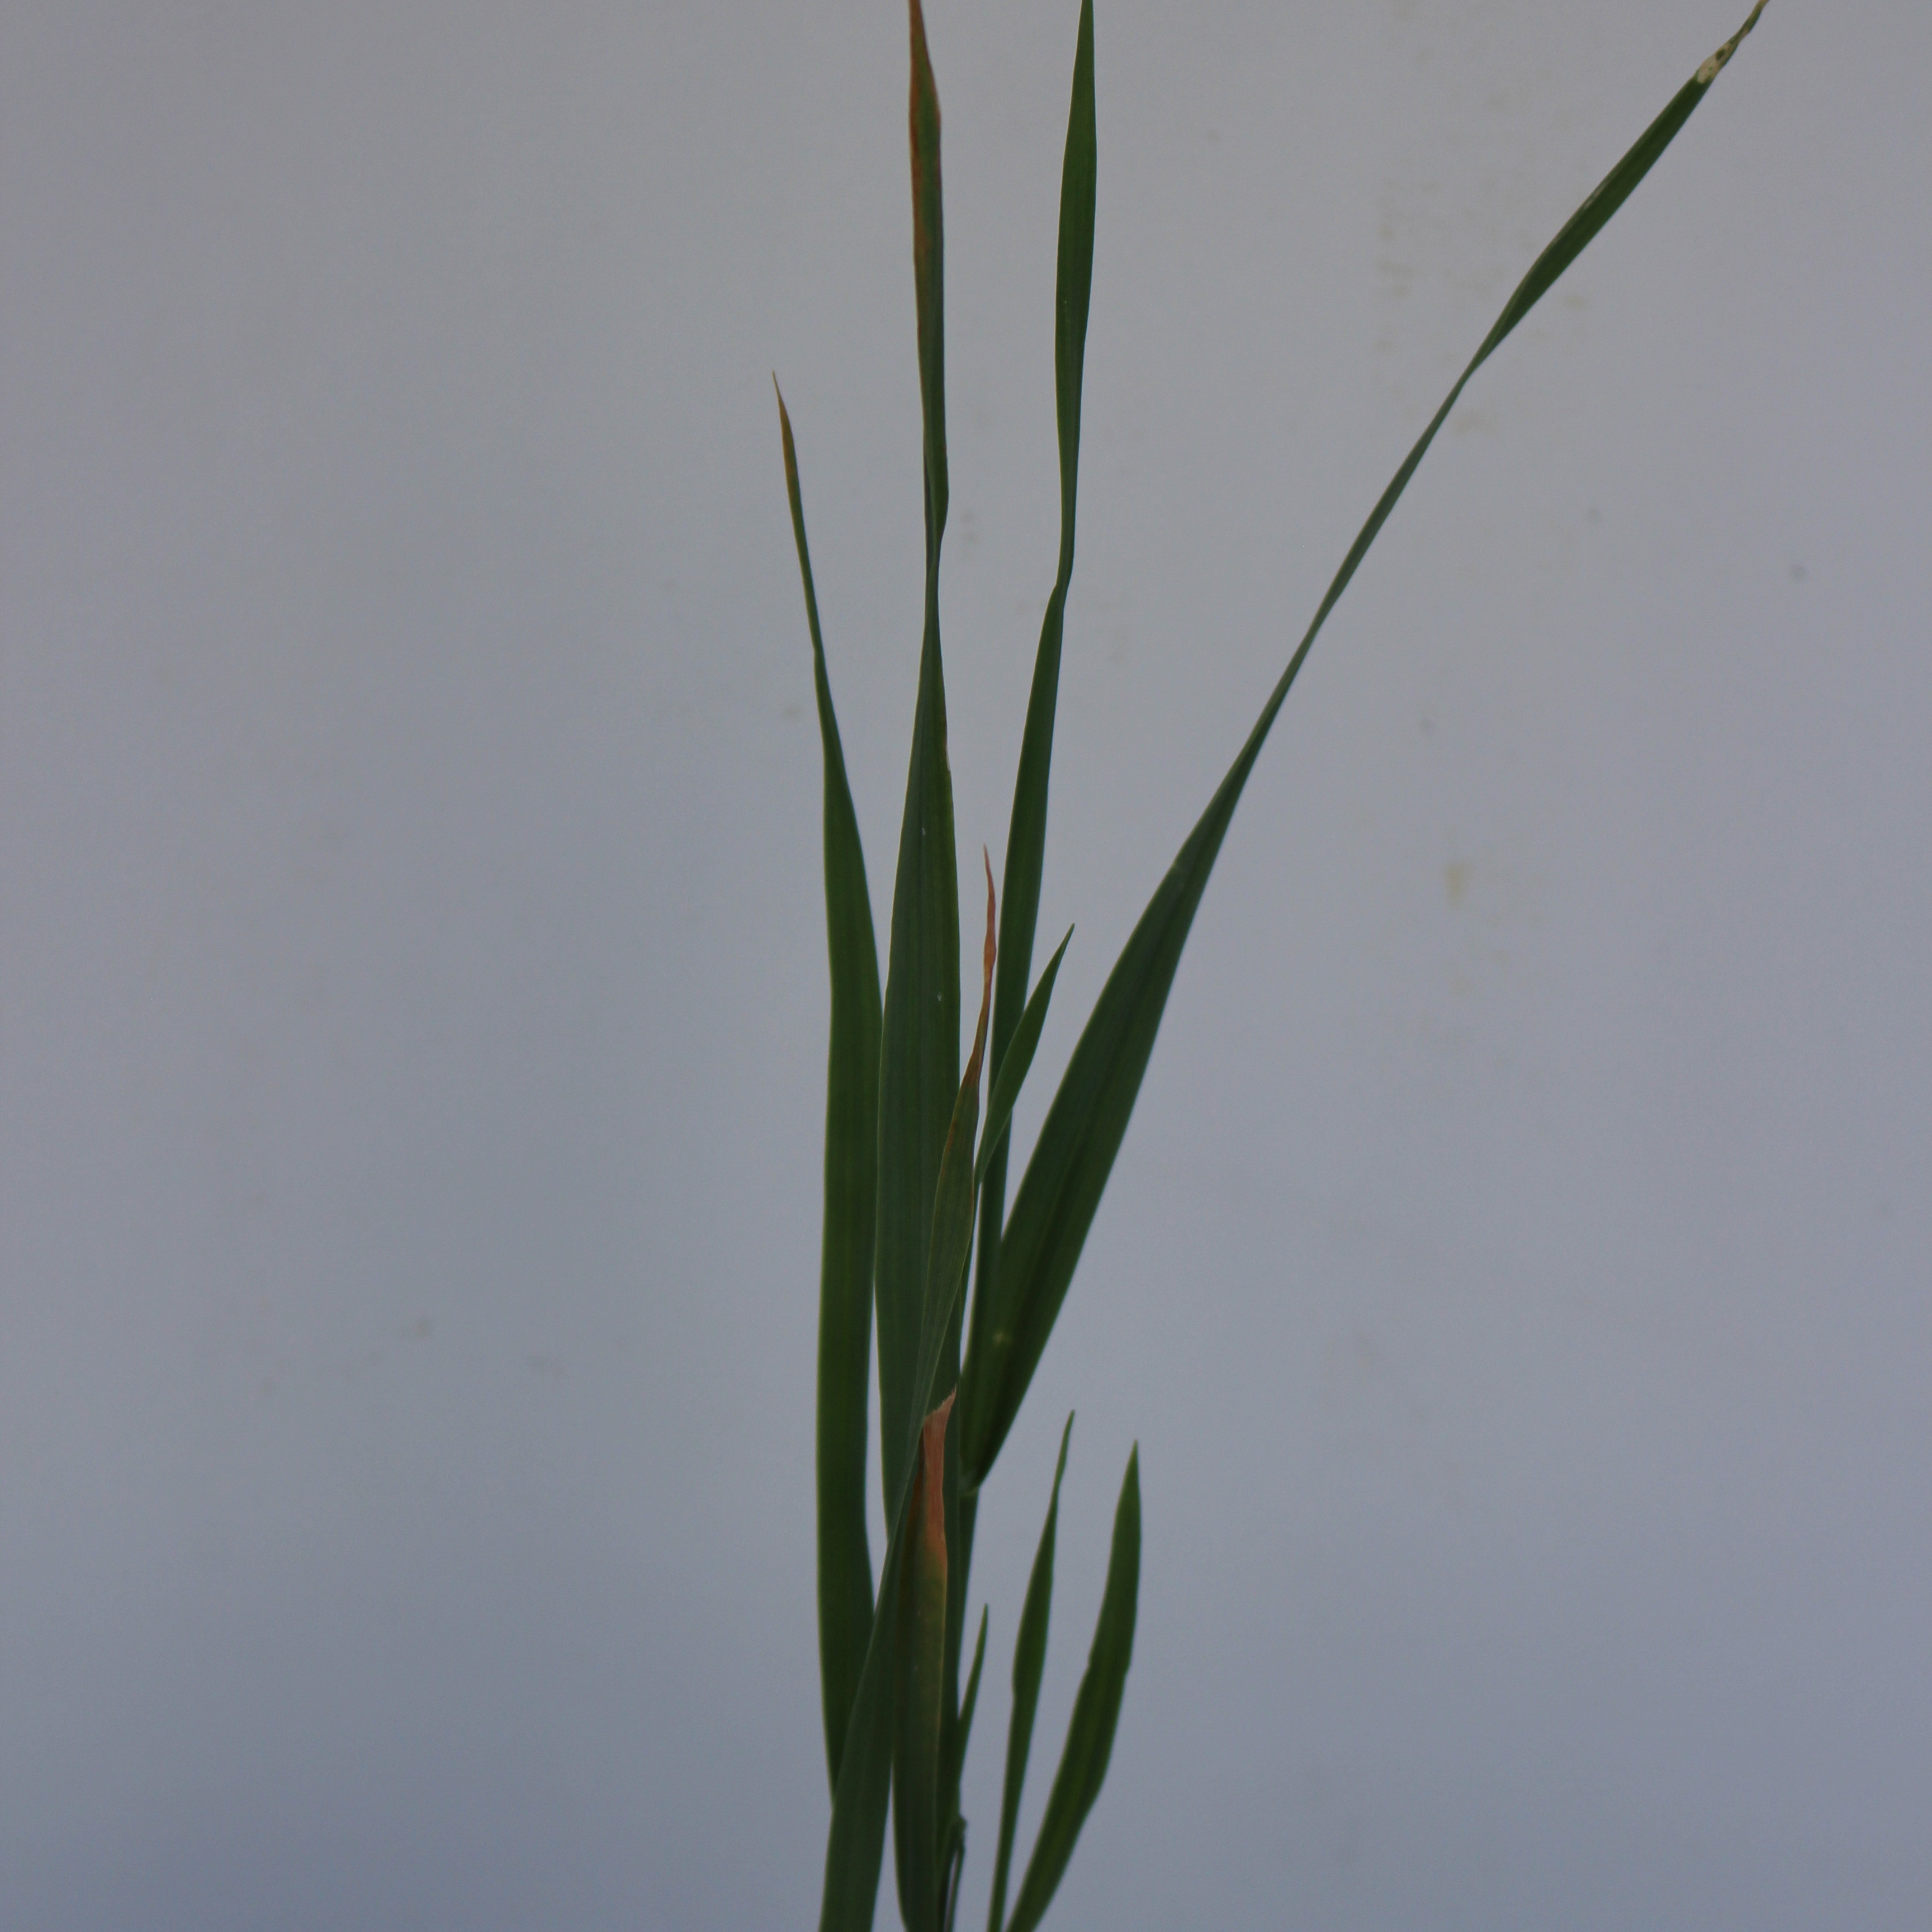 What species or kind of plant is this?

Avena sterilis
